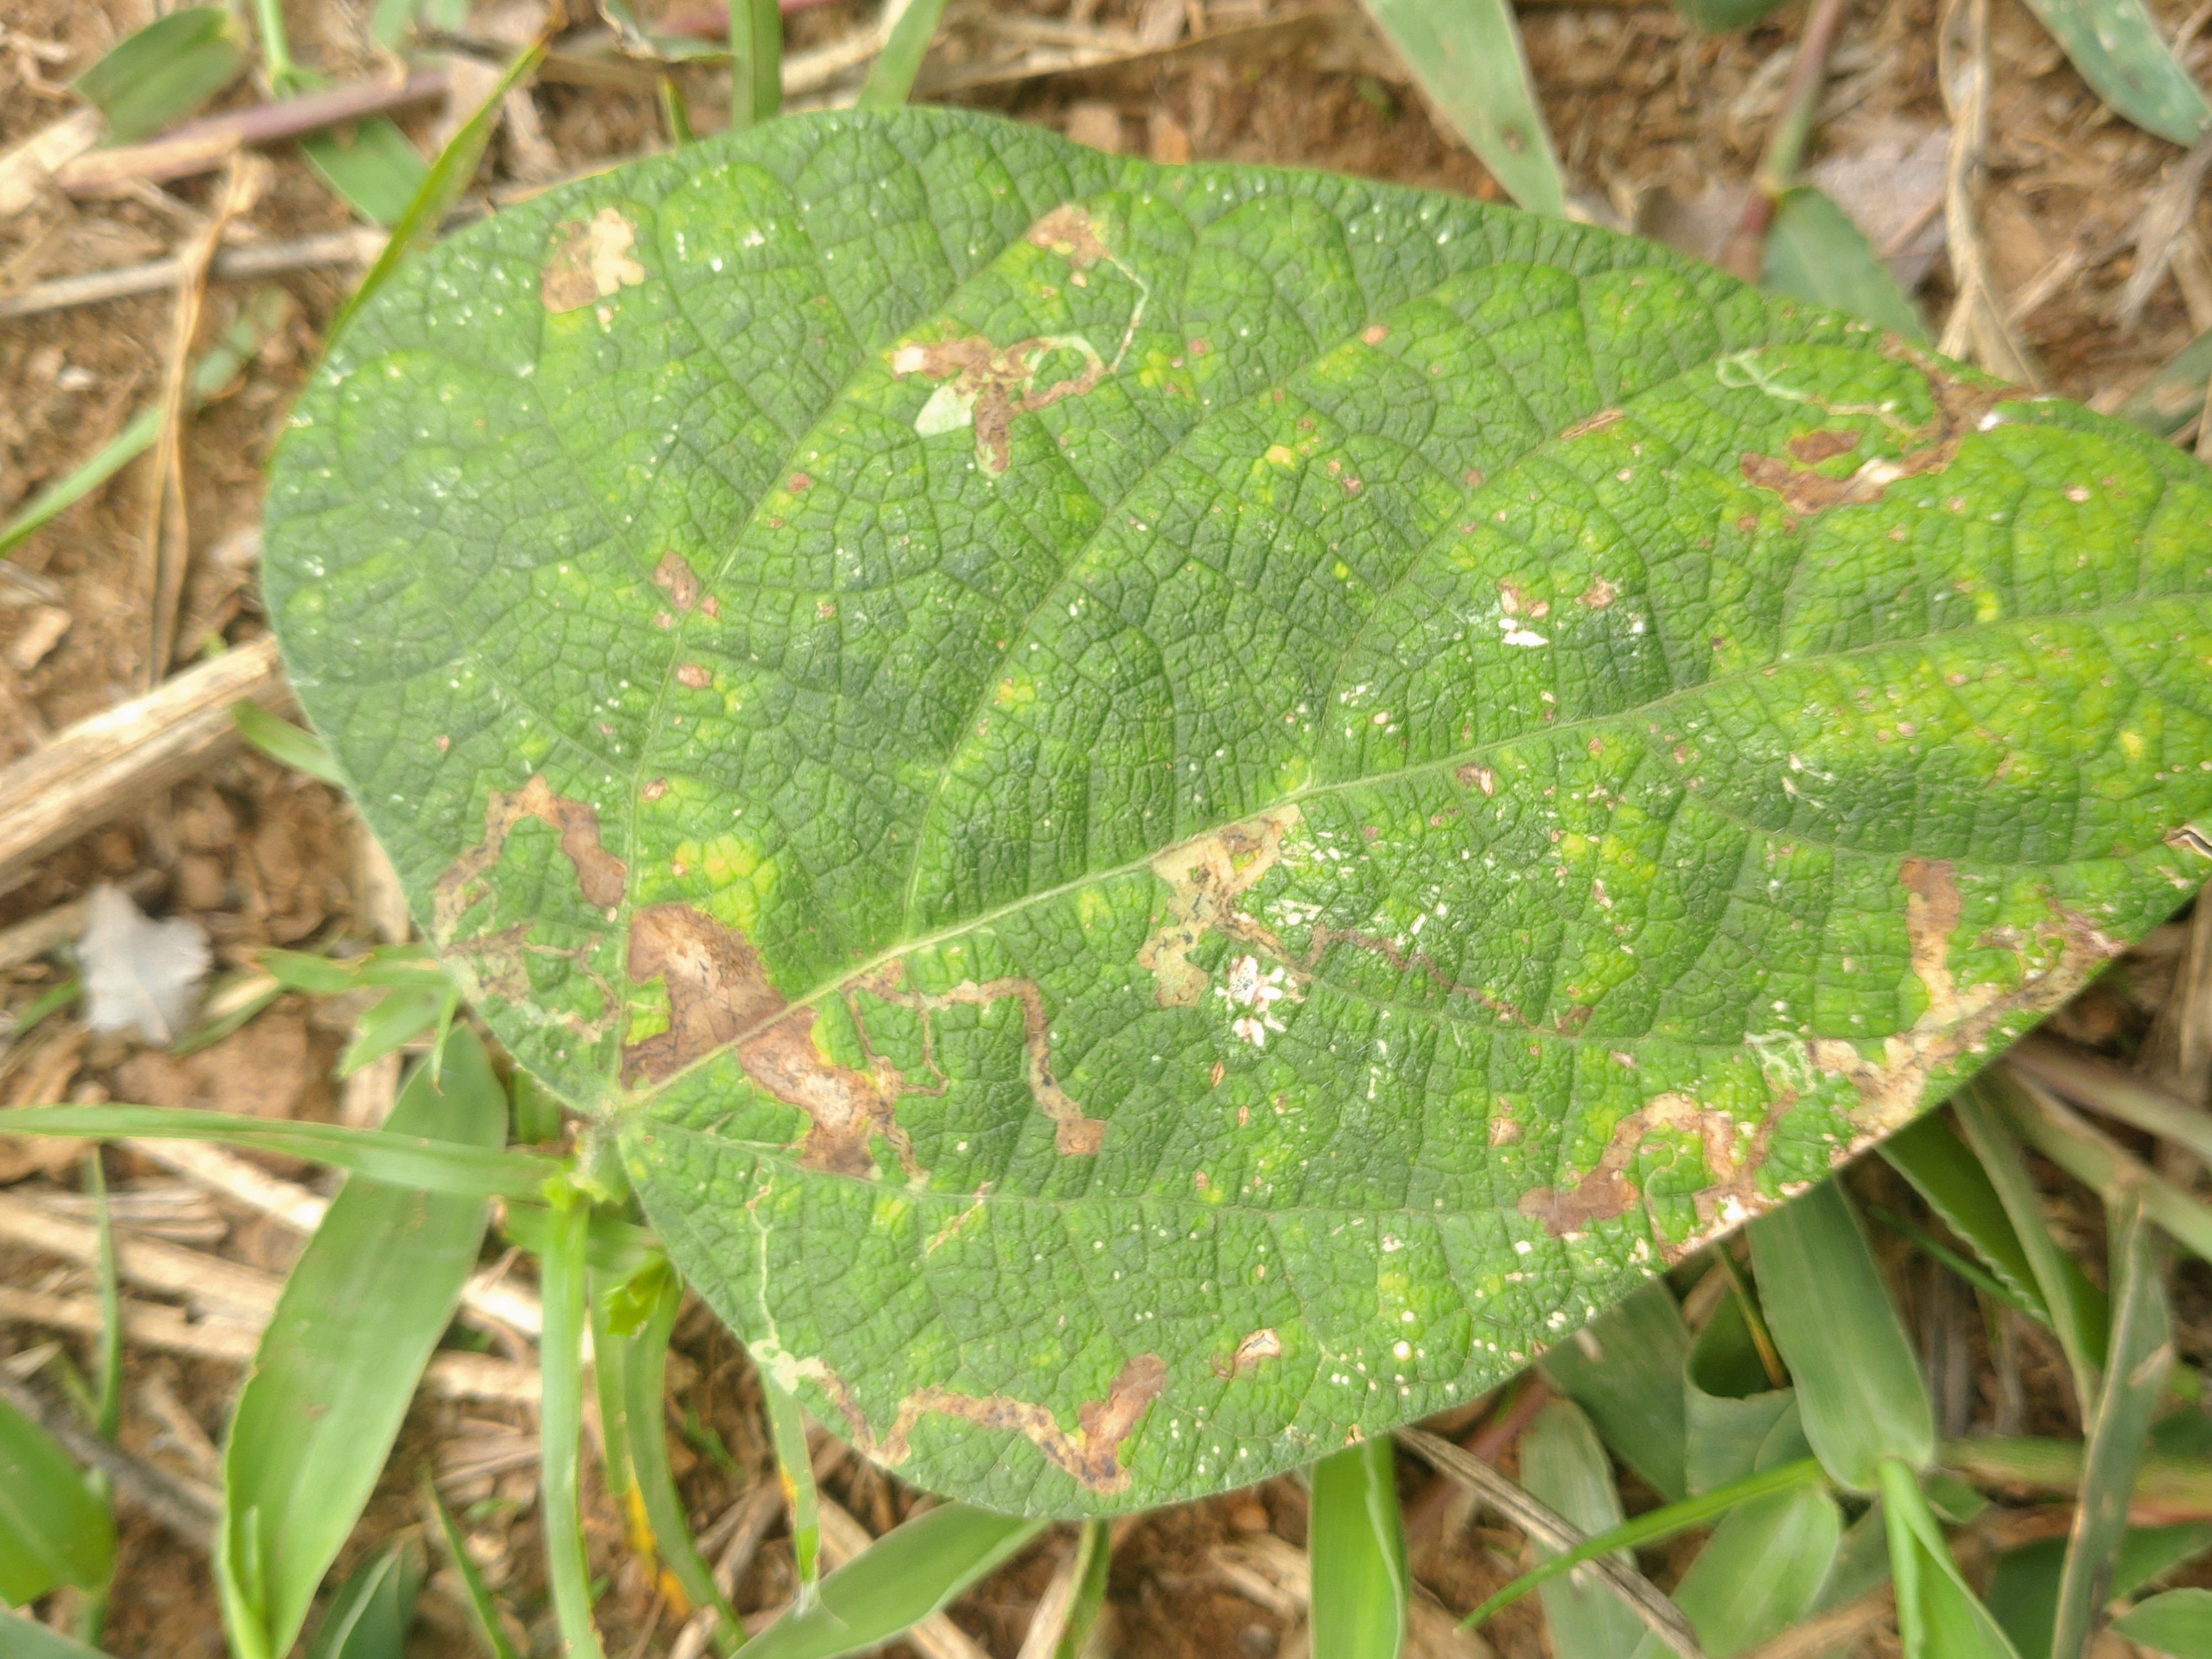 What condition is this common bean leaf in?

rust
